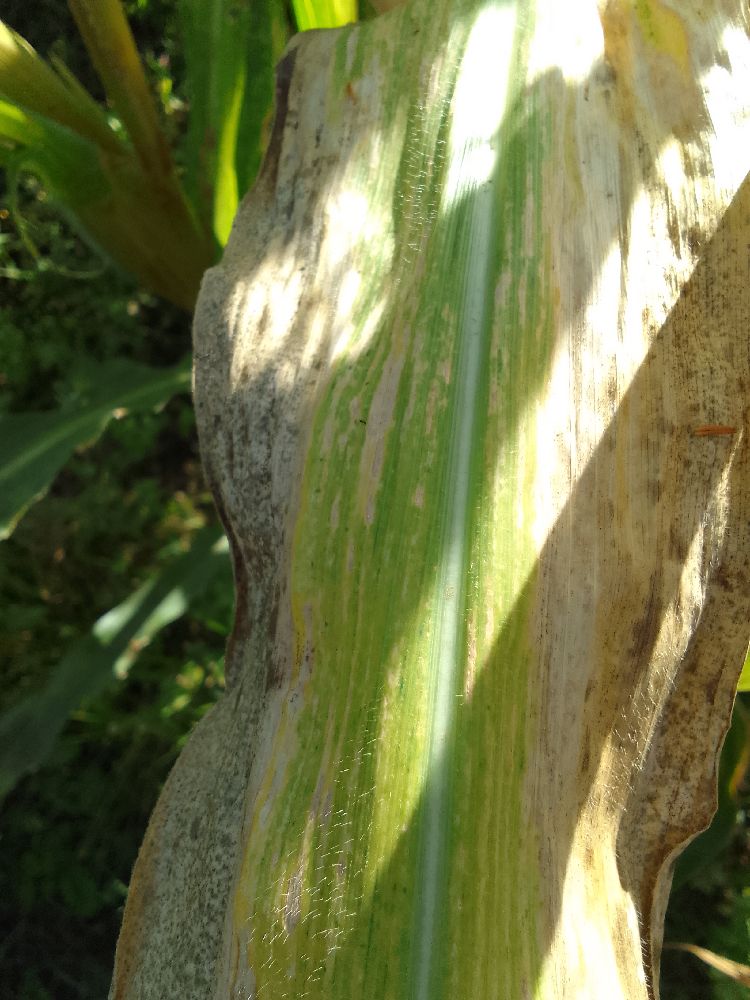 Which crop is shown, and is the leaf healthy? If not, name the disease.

maize, maize lethal necrosis
